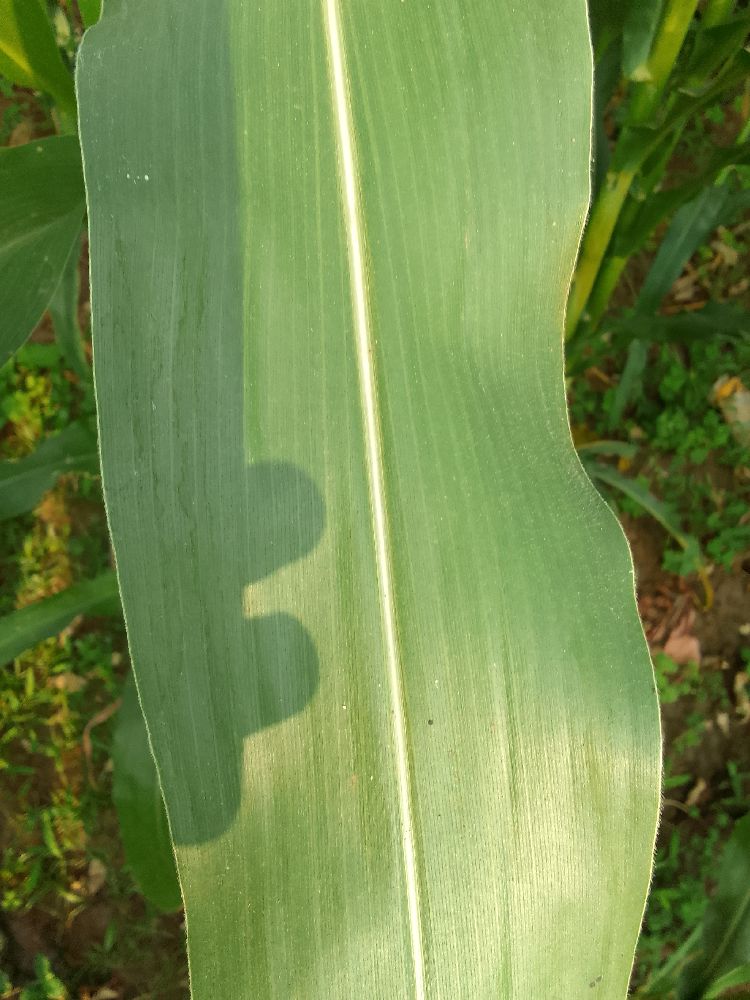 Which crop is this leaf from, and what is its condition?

maize, healthy
